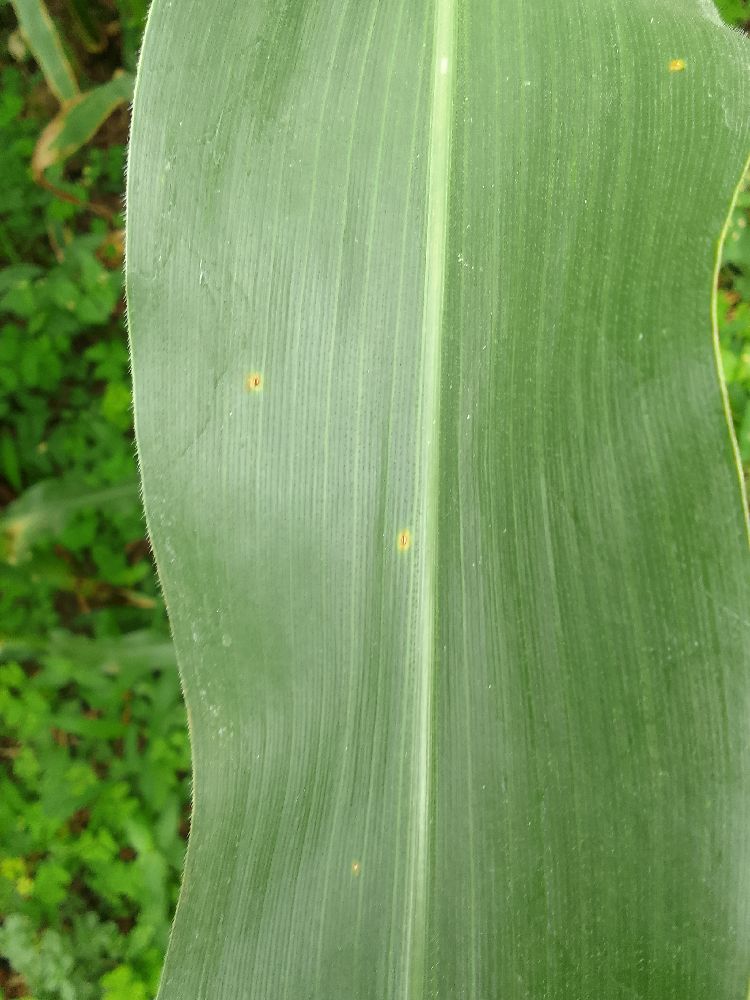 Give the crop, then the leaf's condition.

maize, healthy
